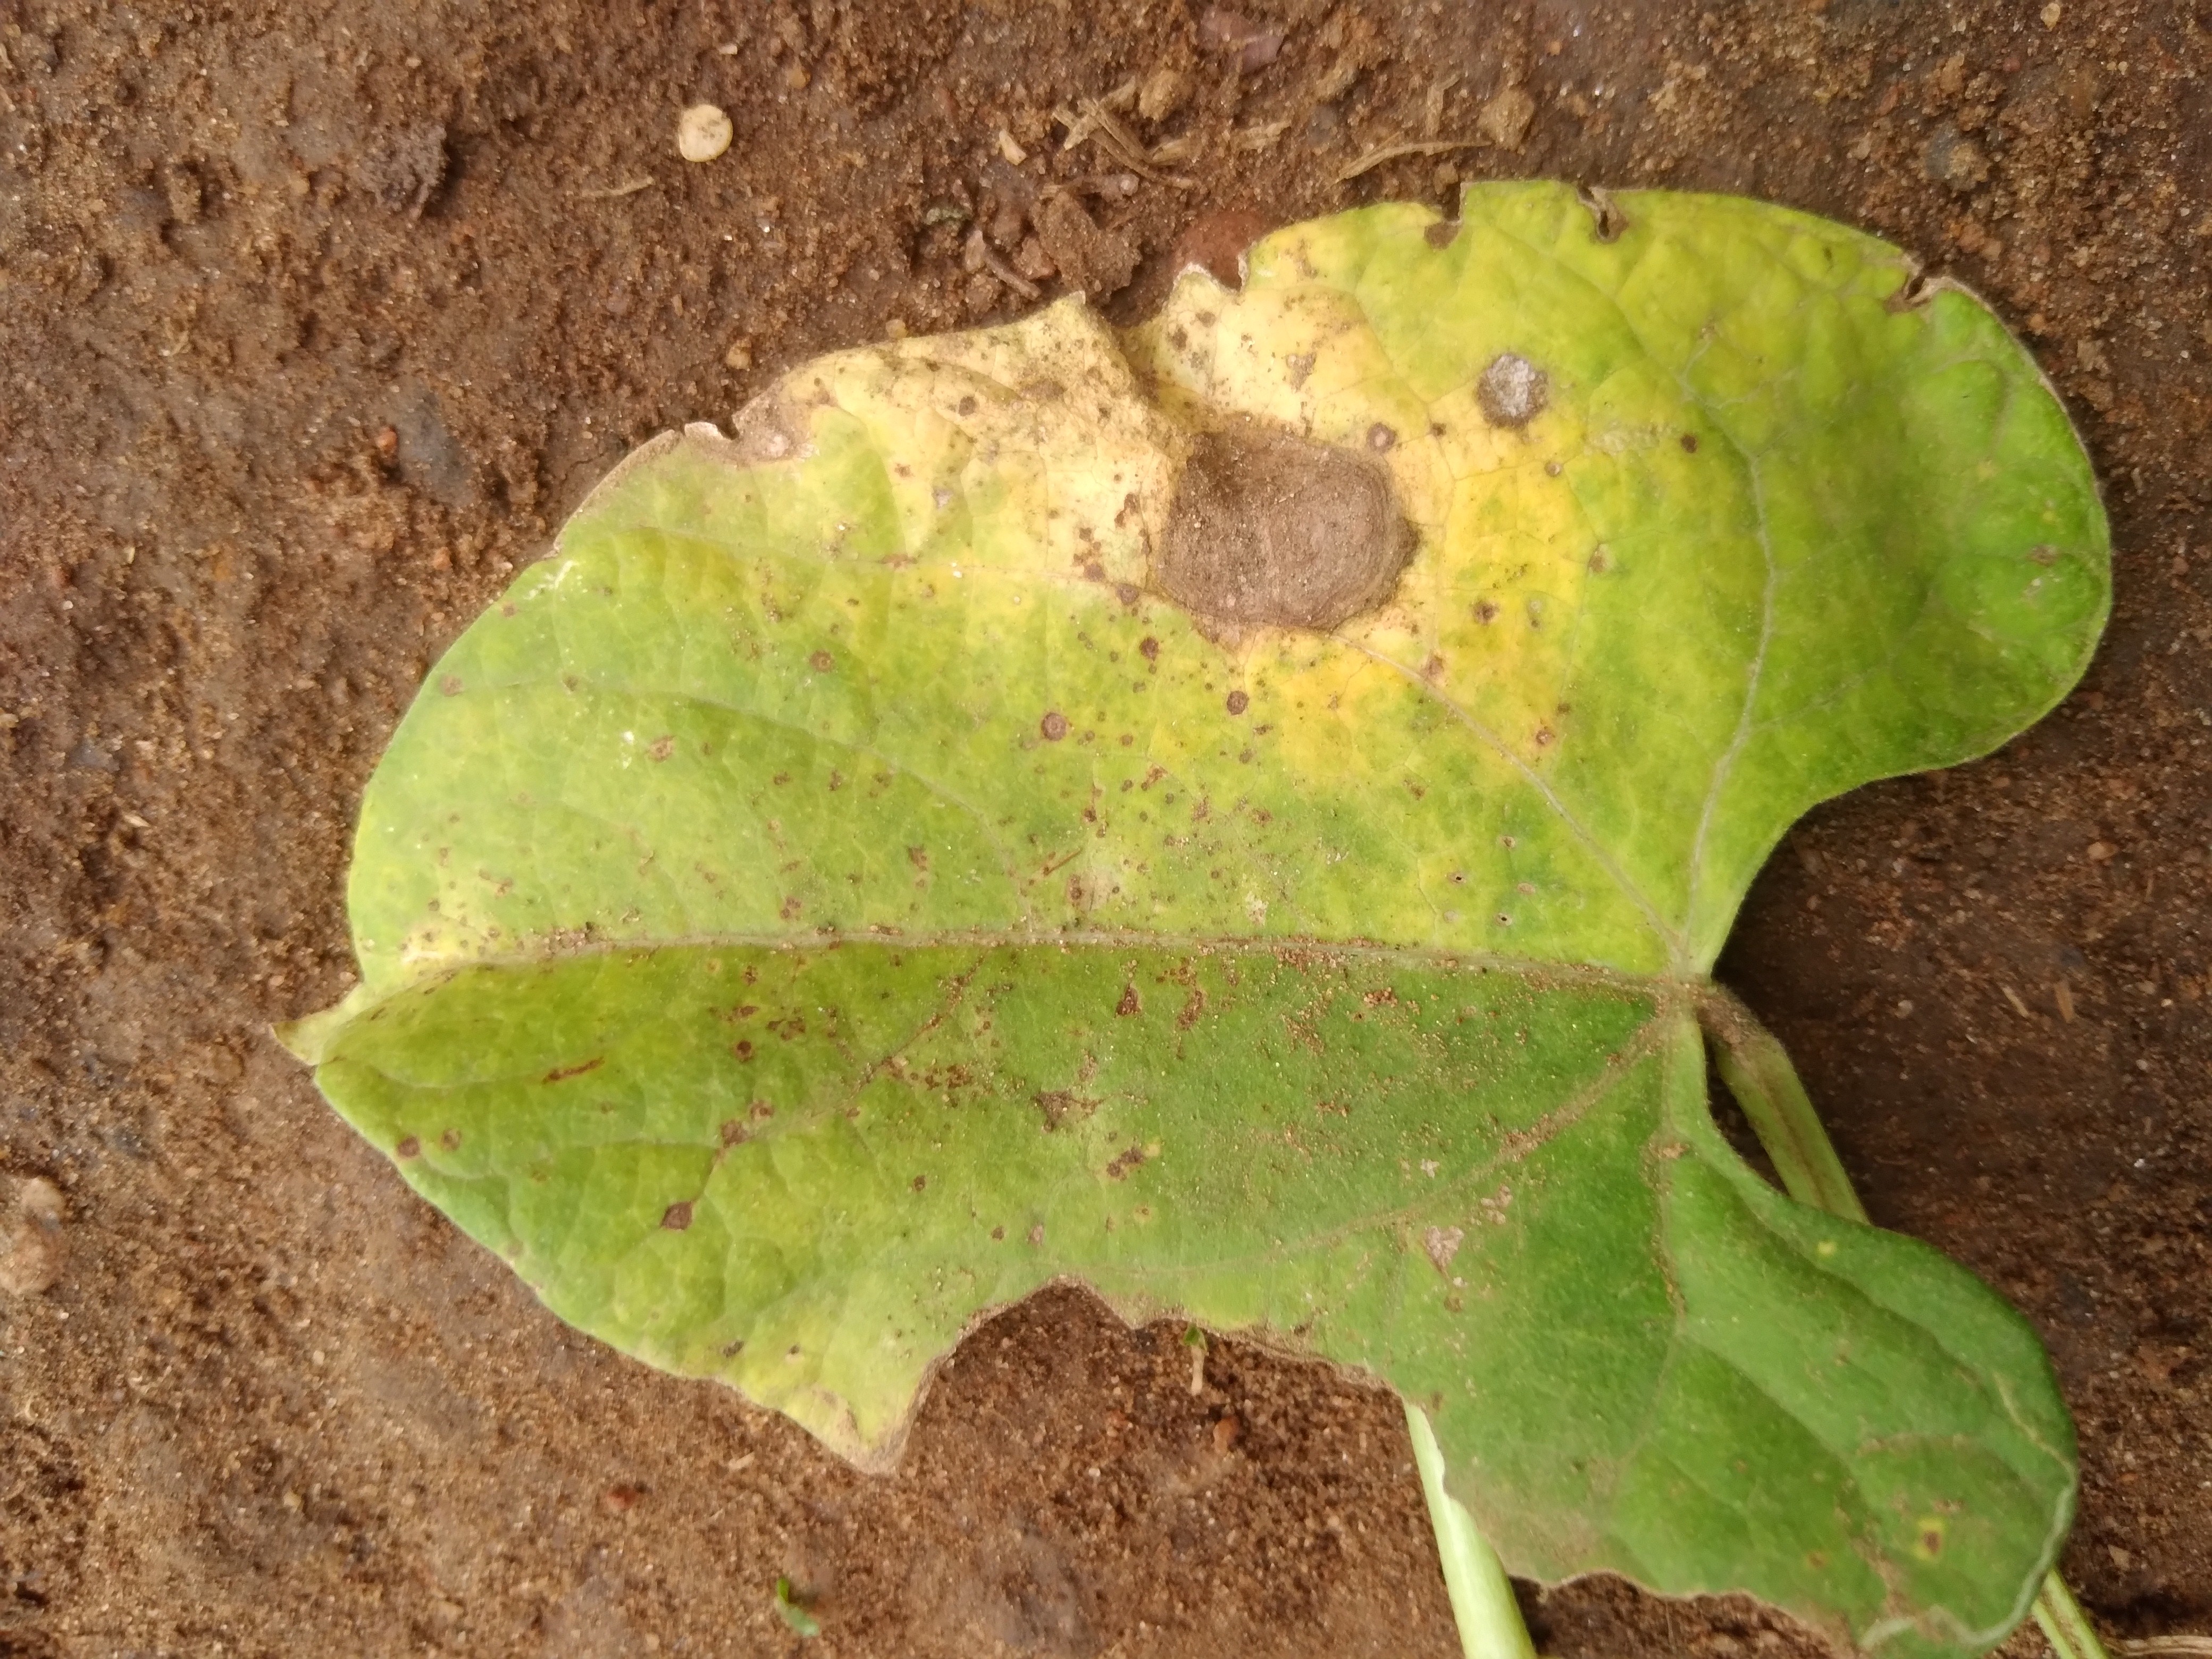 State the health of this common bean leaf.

rust
